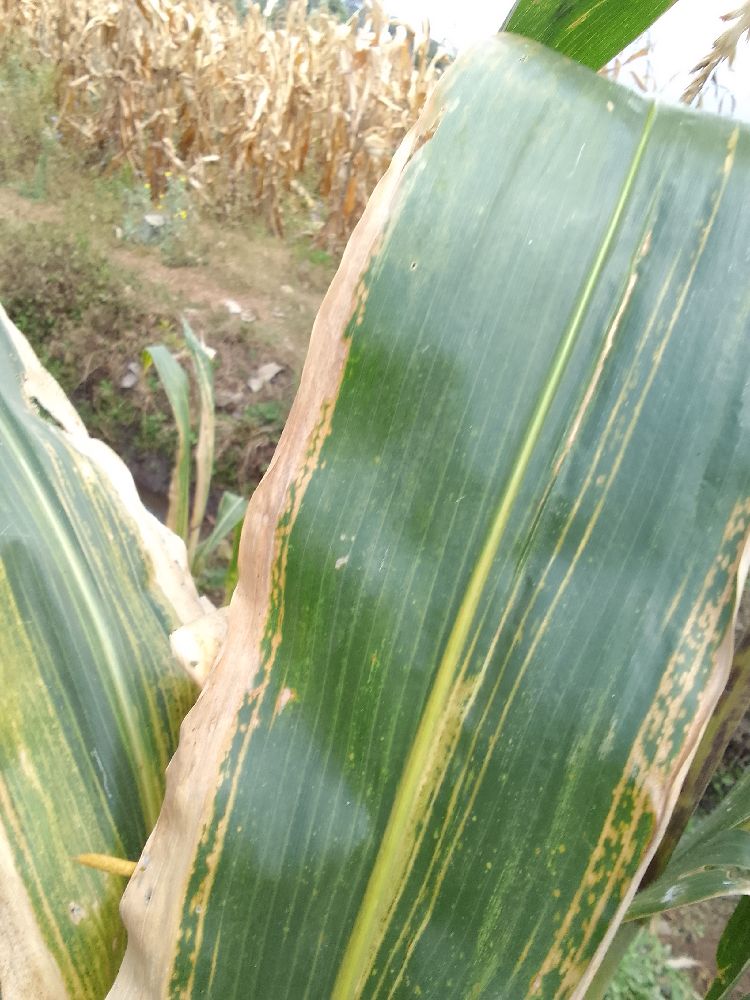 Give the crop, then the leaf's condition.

maize, maize lethal necrosis
